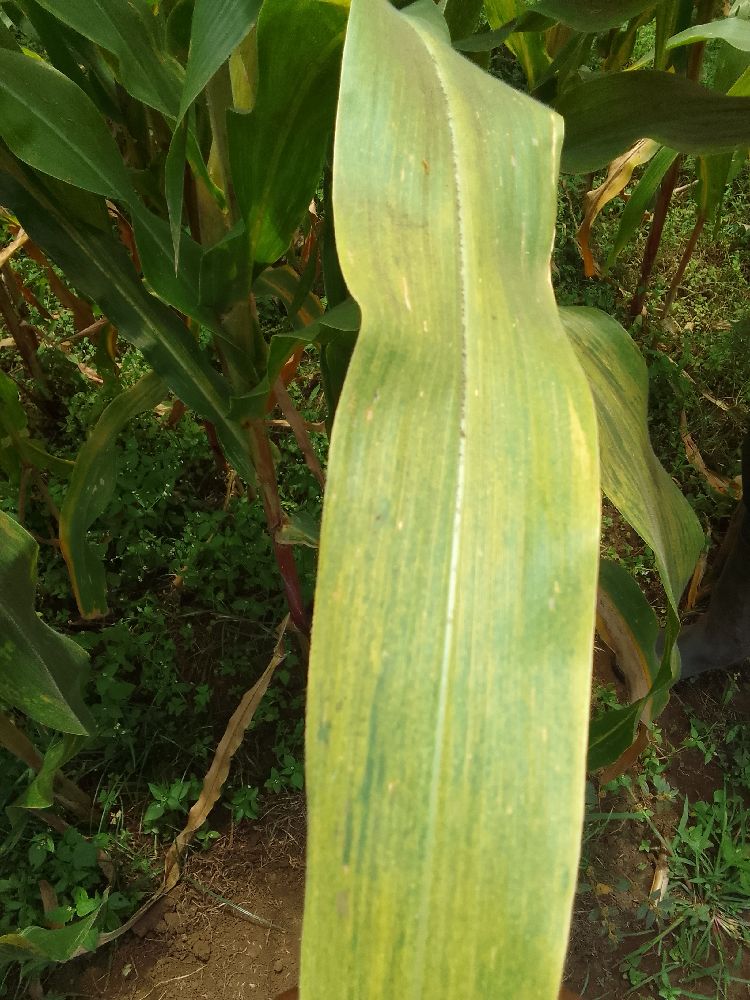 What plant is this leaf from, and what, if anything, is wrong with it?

maize, maize lethal necrosis
